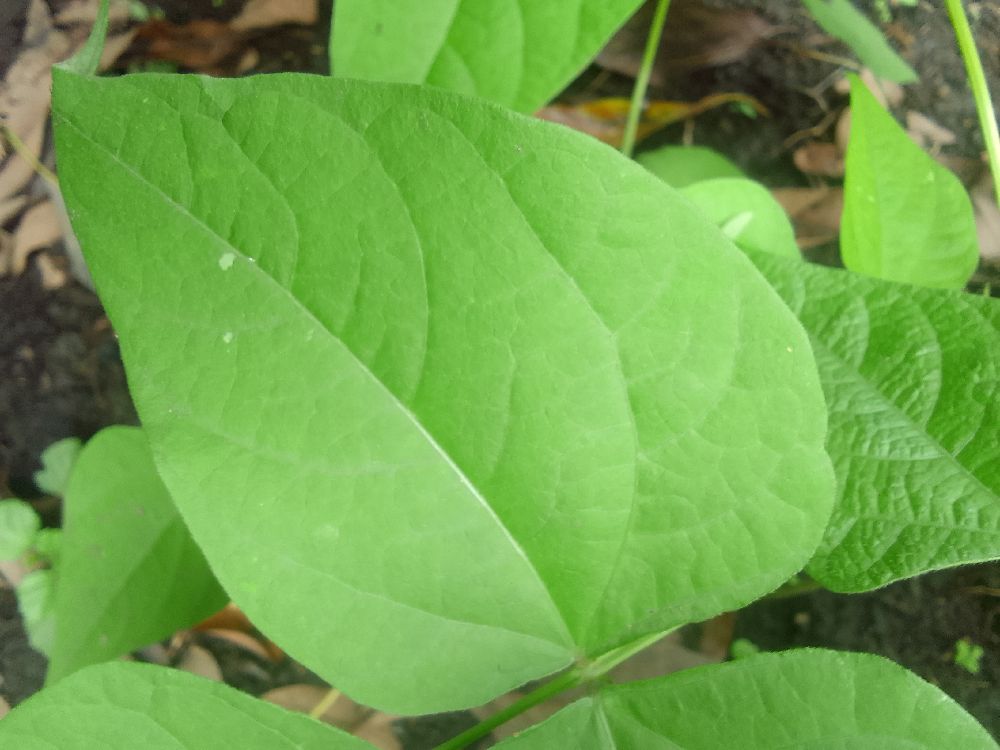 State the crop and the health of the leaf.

common bean, healthy
